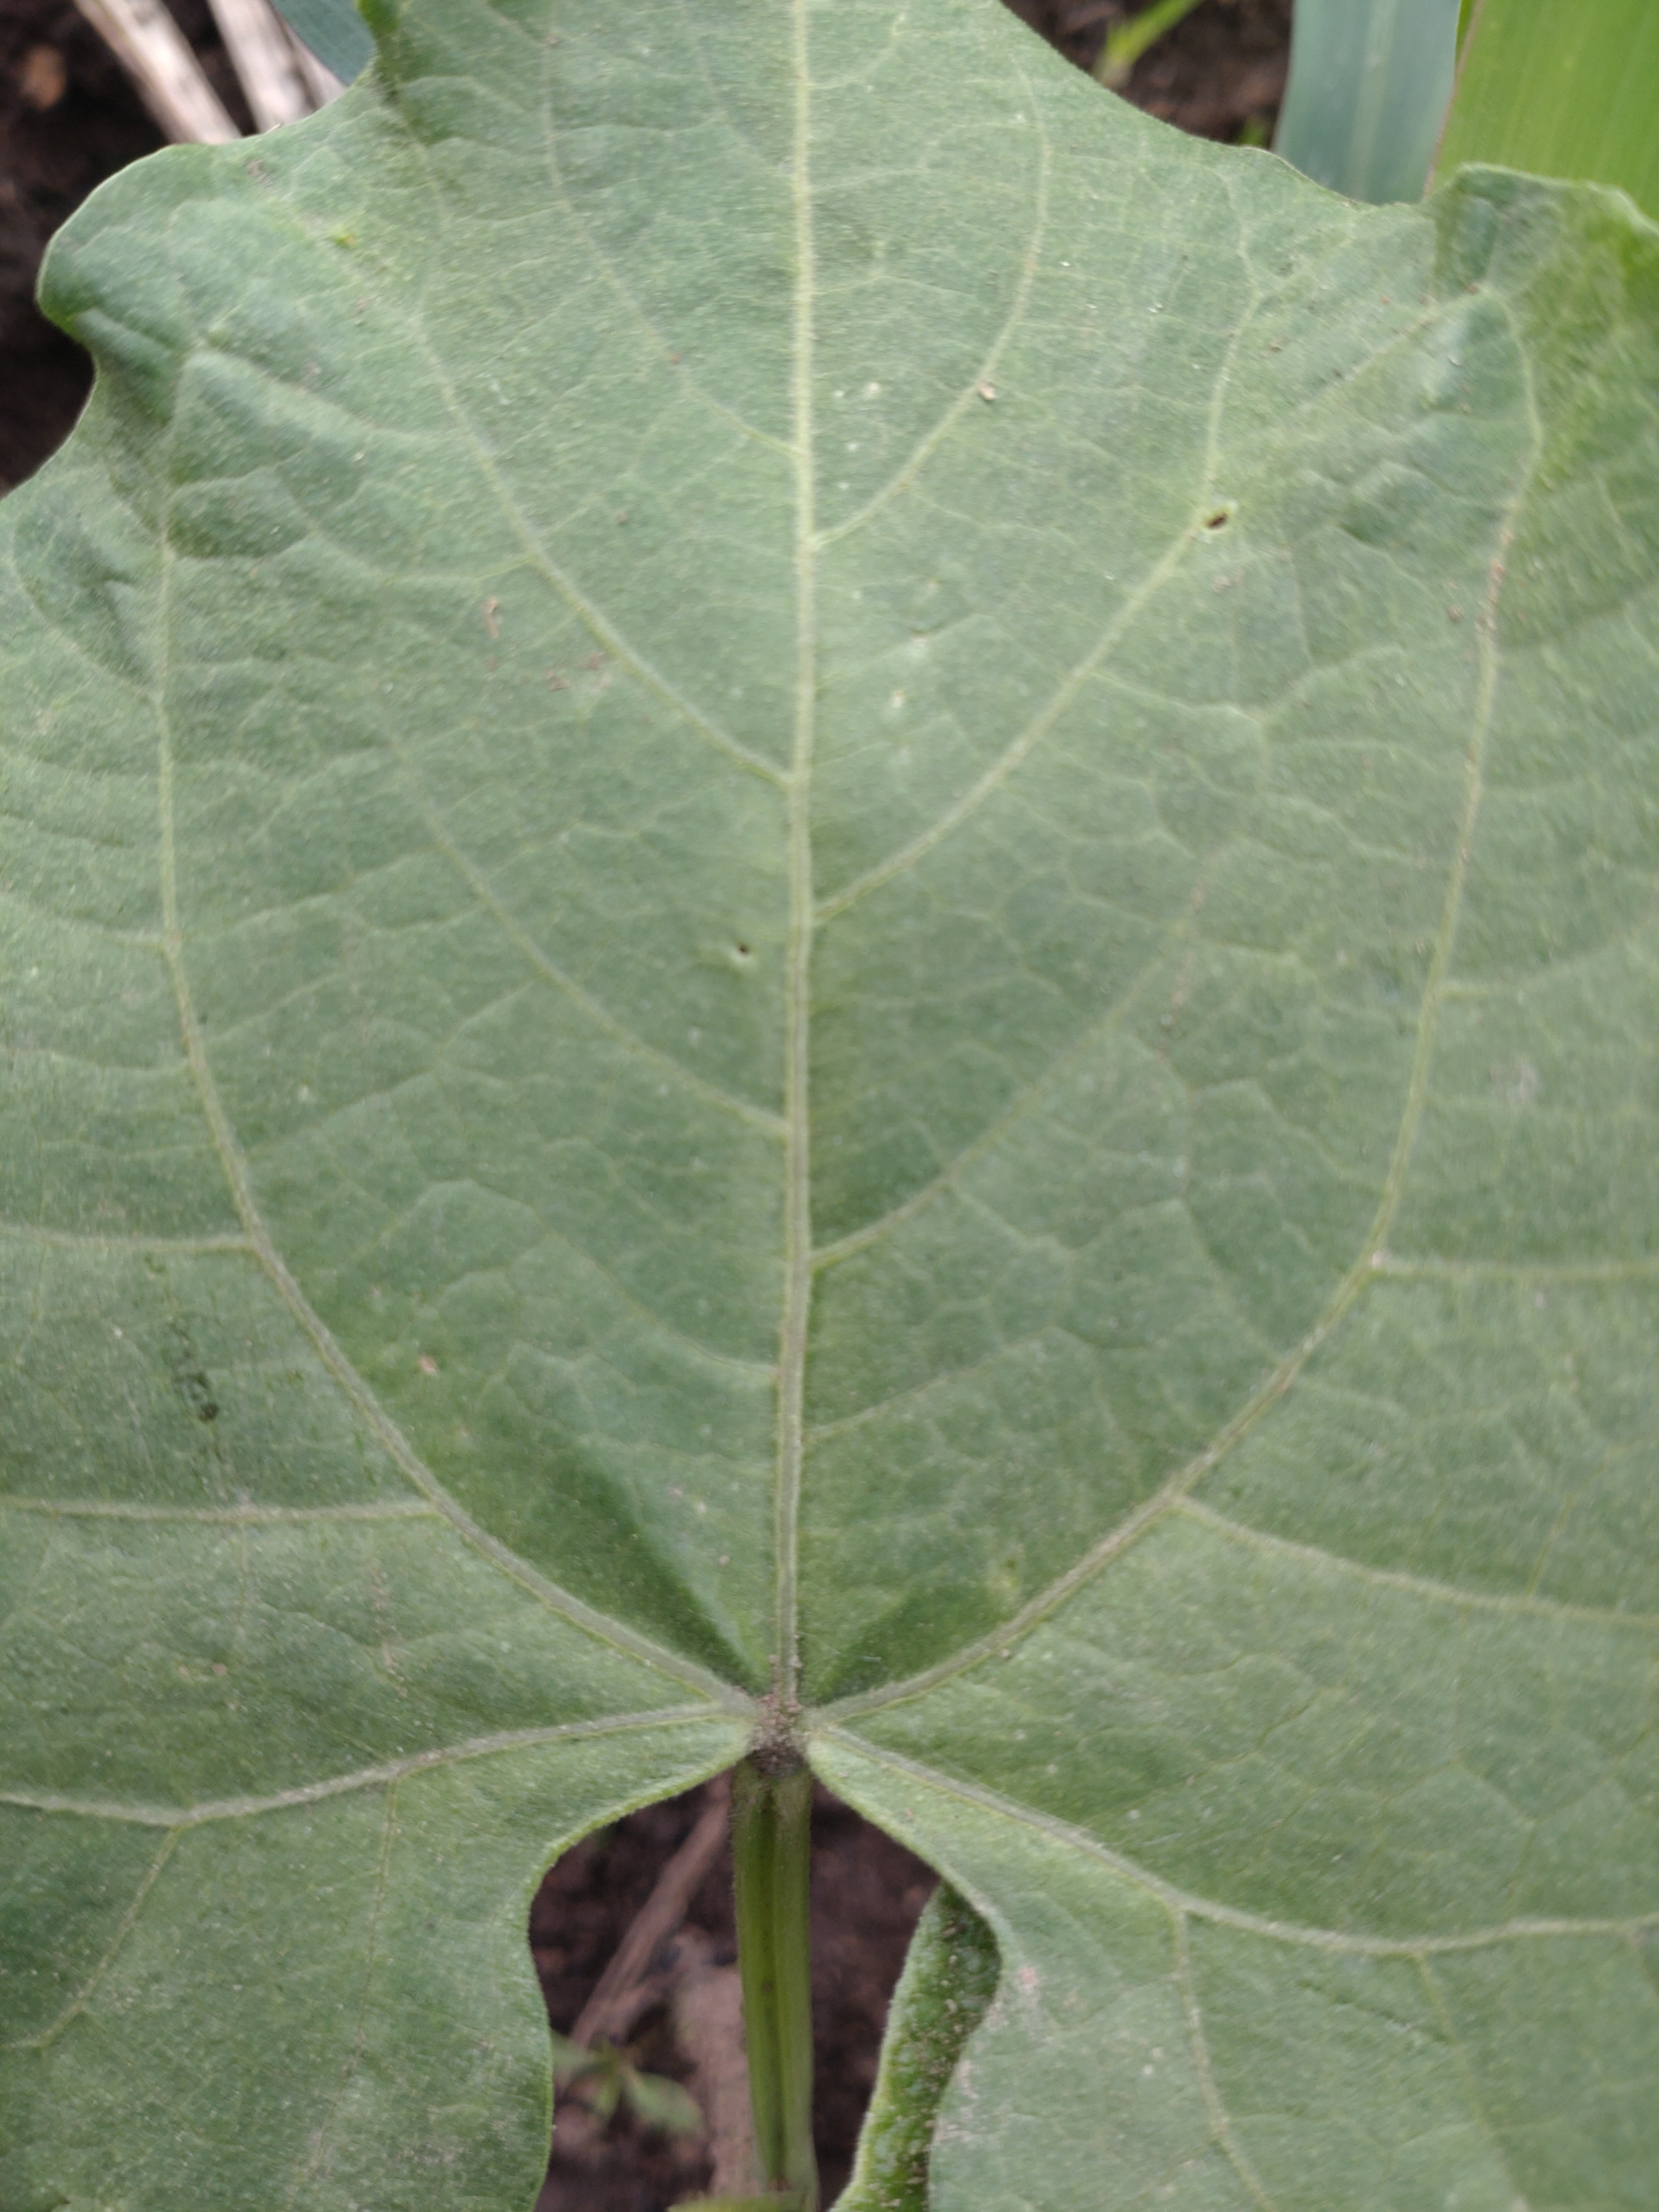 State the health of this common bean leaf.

healthy
